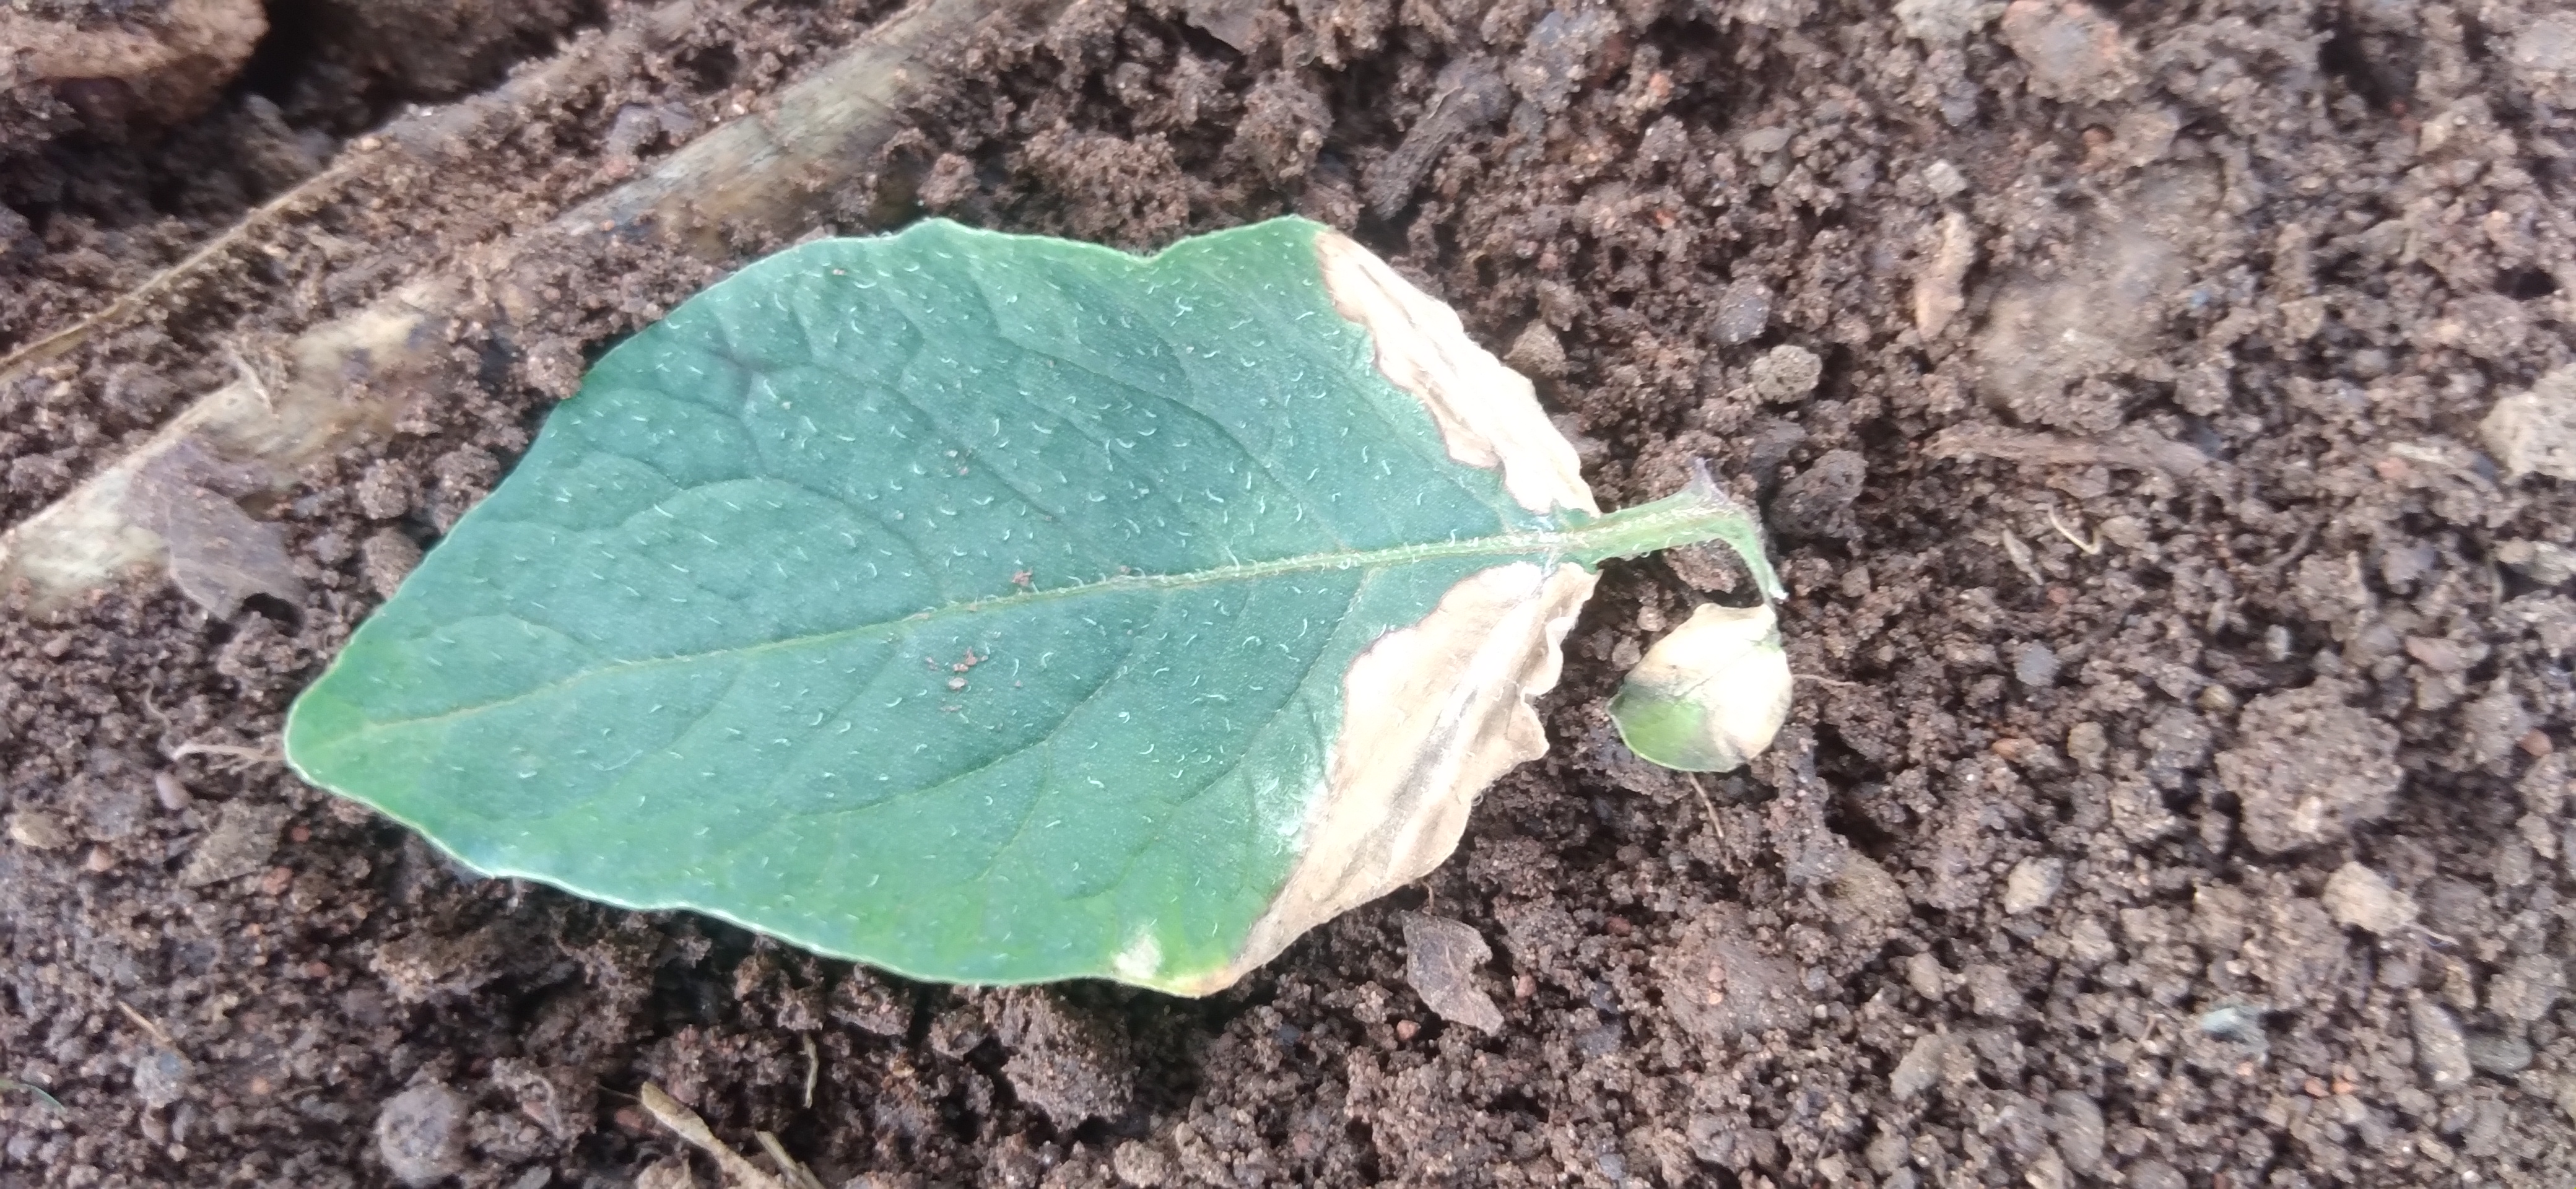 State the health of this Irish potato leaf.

early blight
